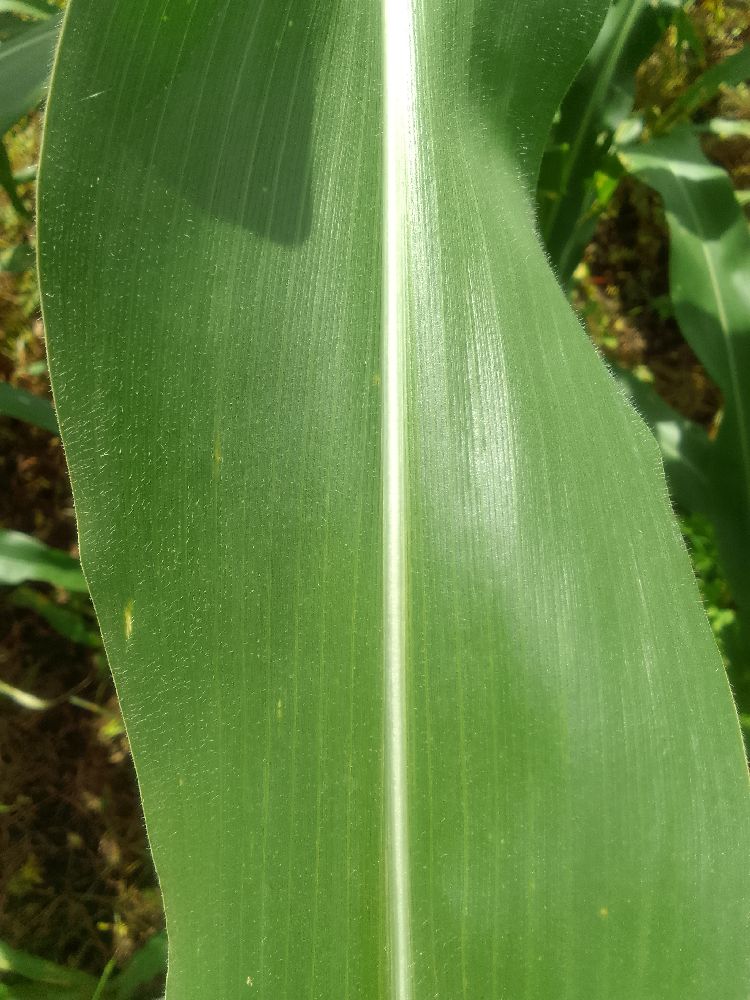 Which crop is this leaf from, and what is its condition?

maize, healthy
